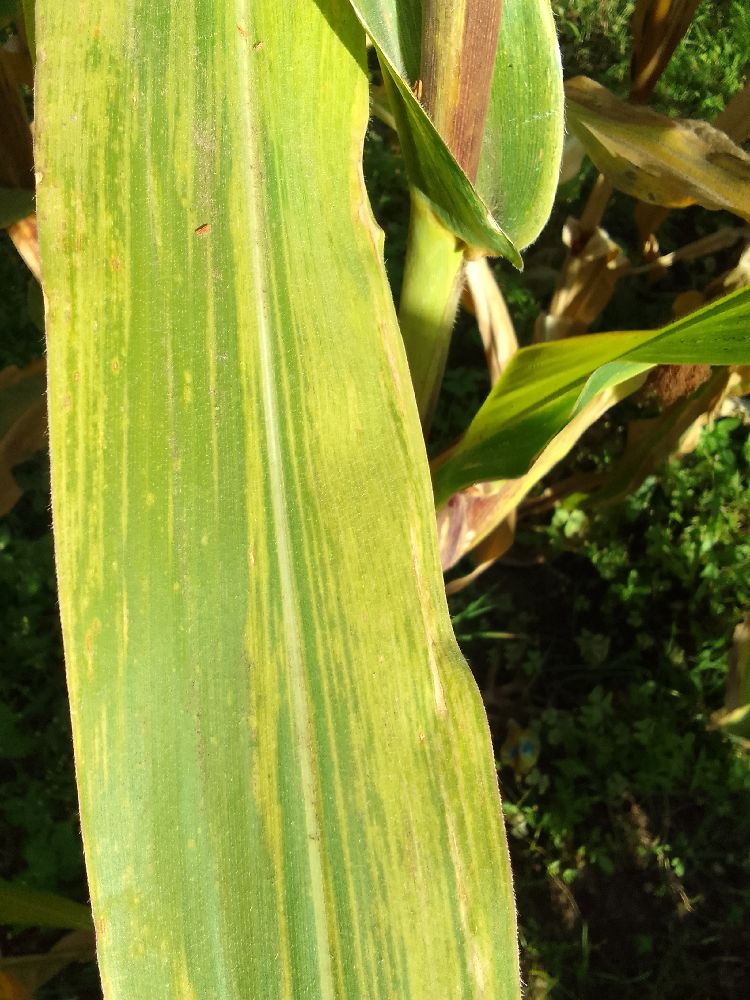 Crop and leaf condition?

maize, maize lethal necrosis
